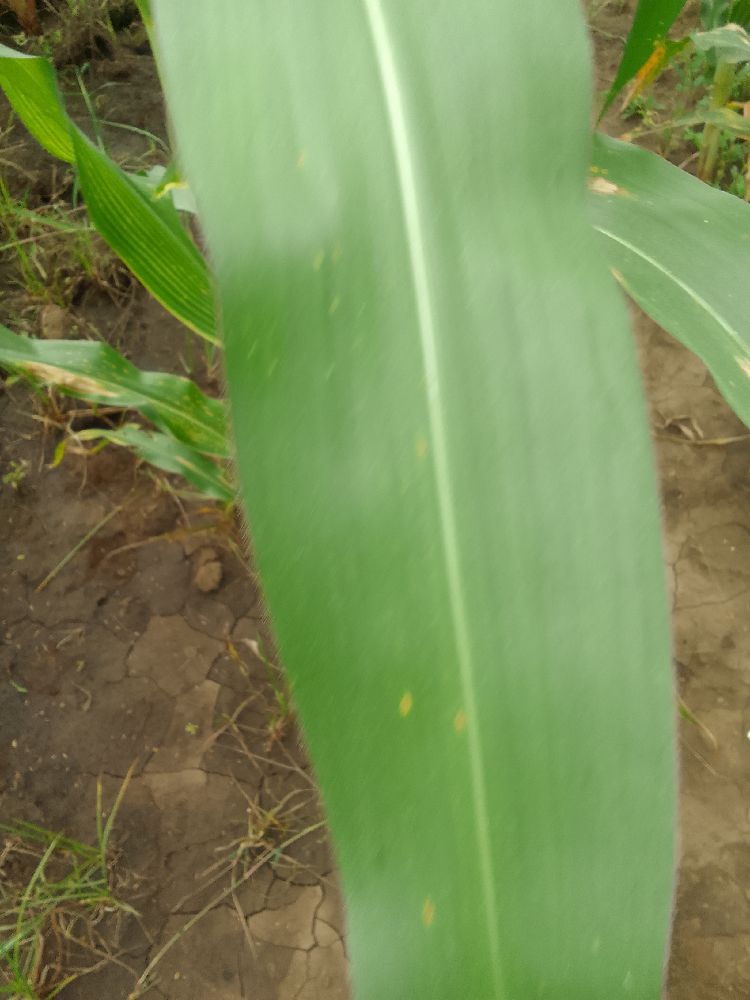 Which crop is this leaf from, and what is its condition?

maize, healthy
